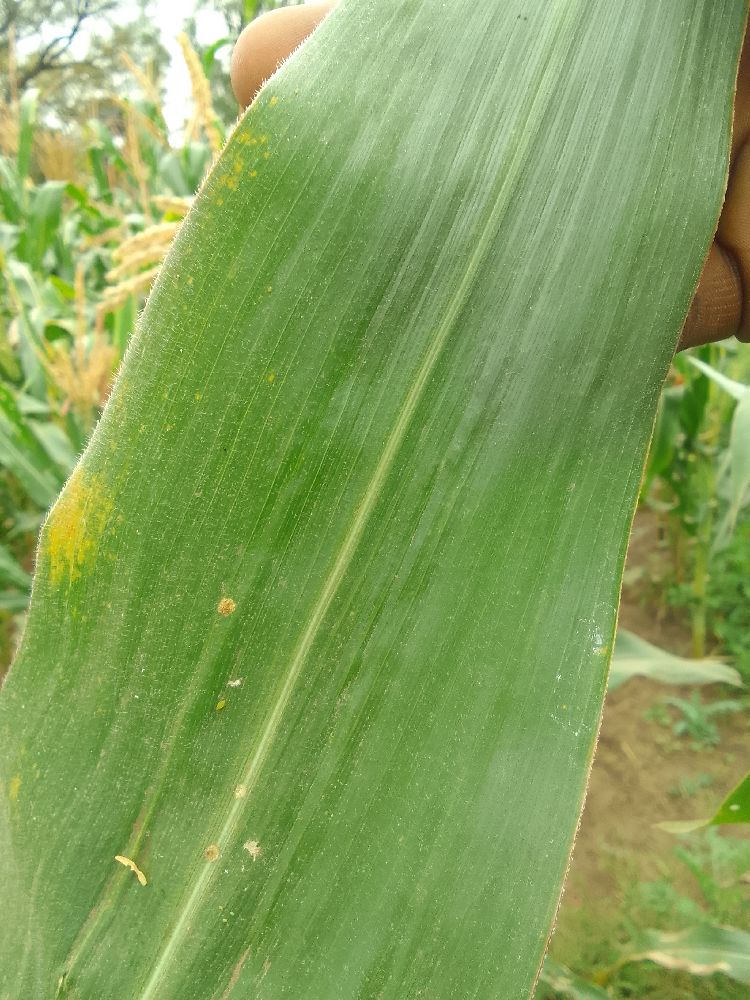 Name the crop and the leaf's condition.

maize, healthy
